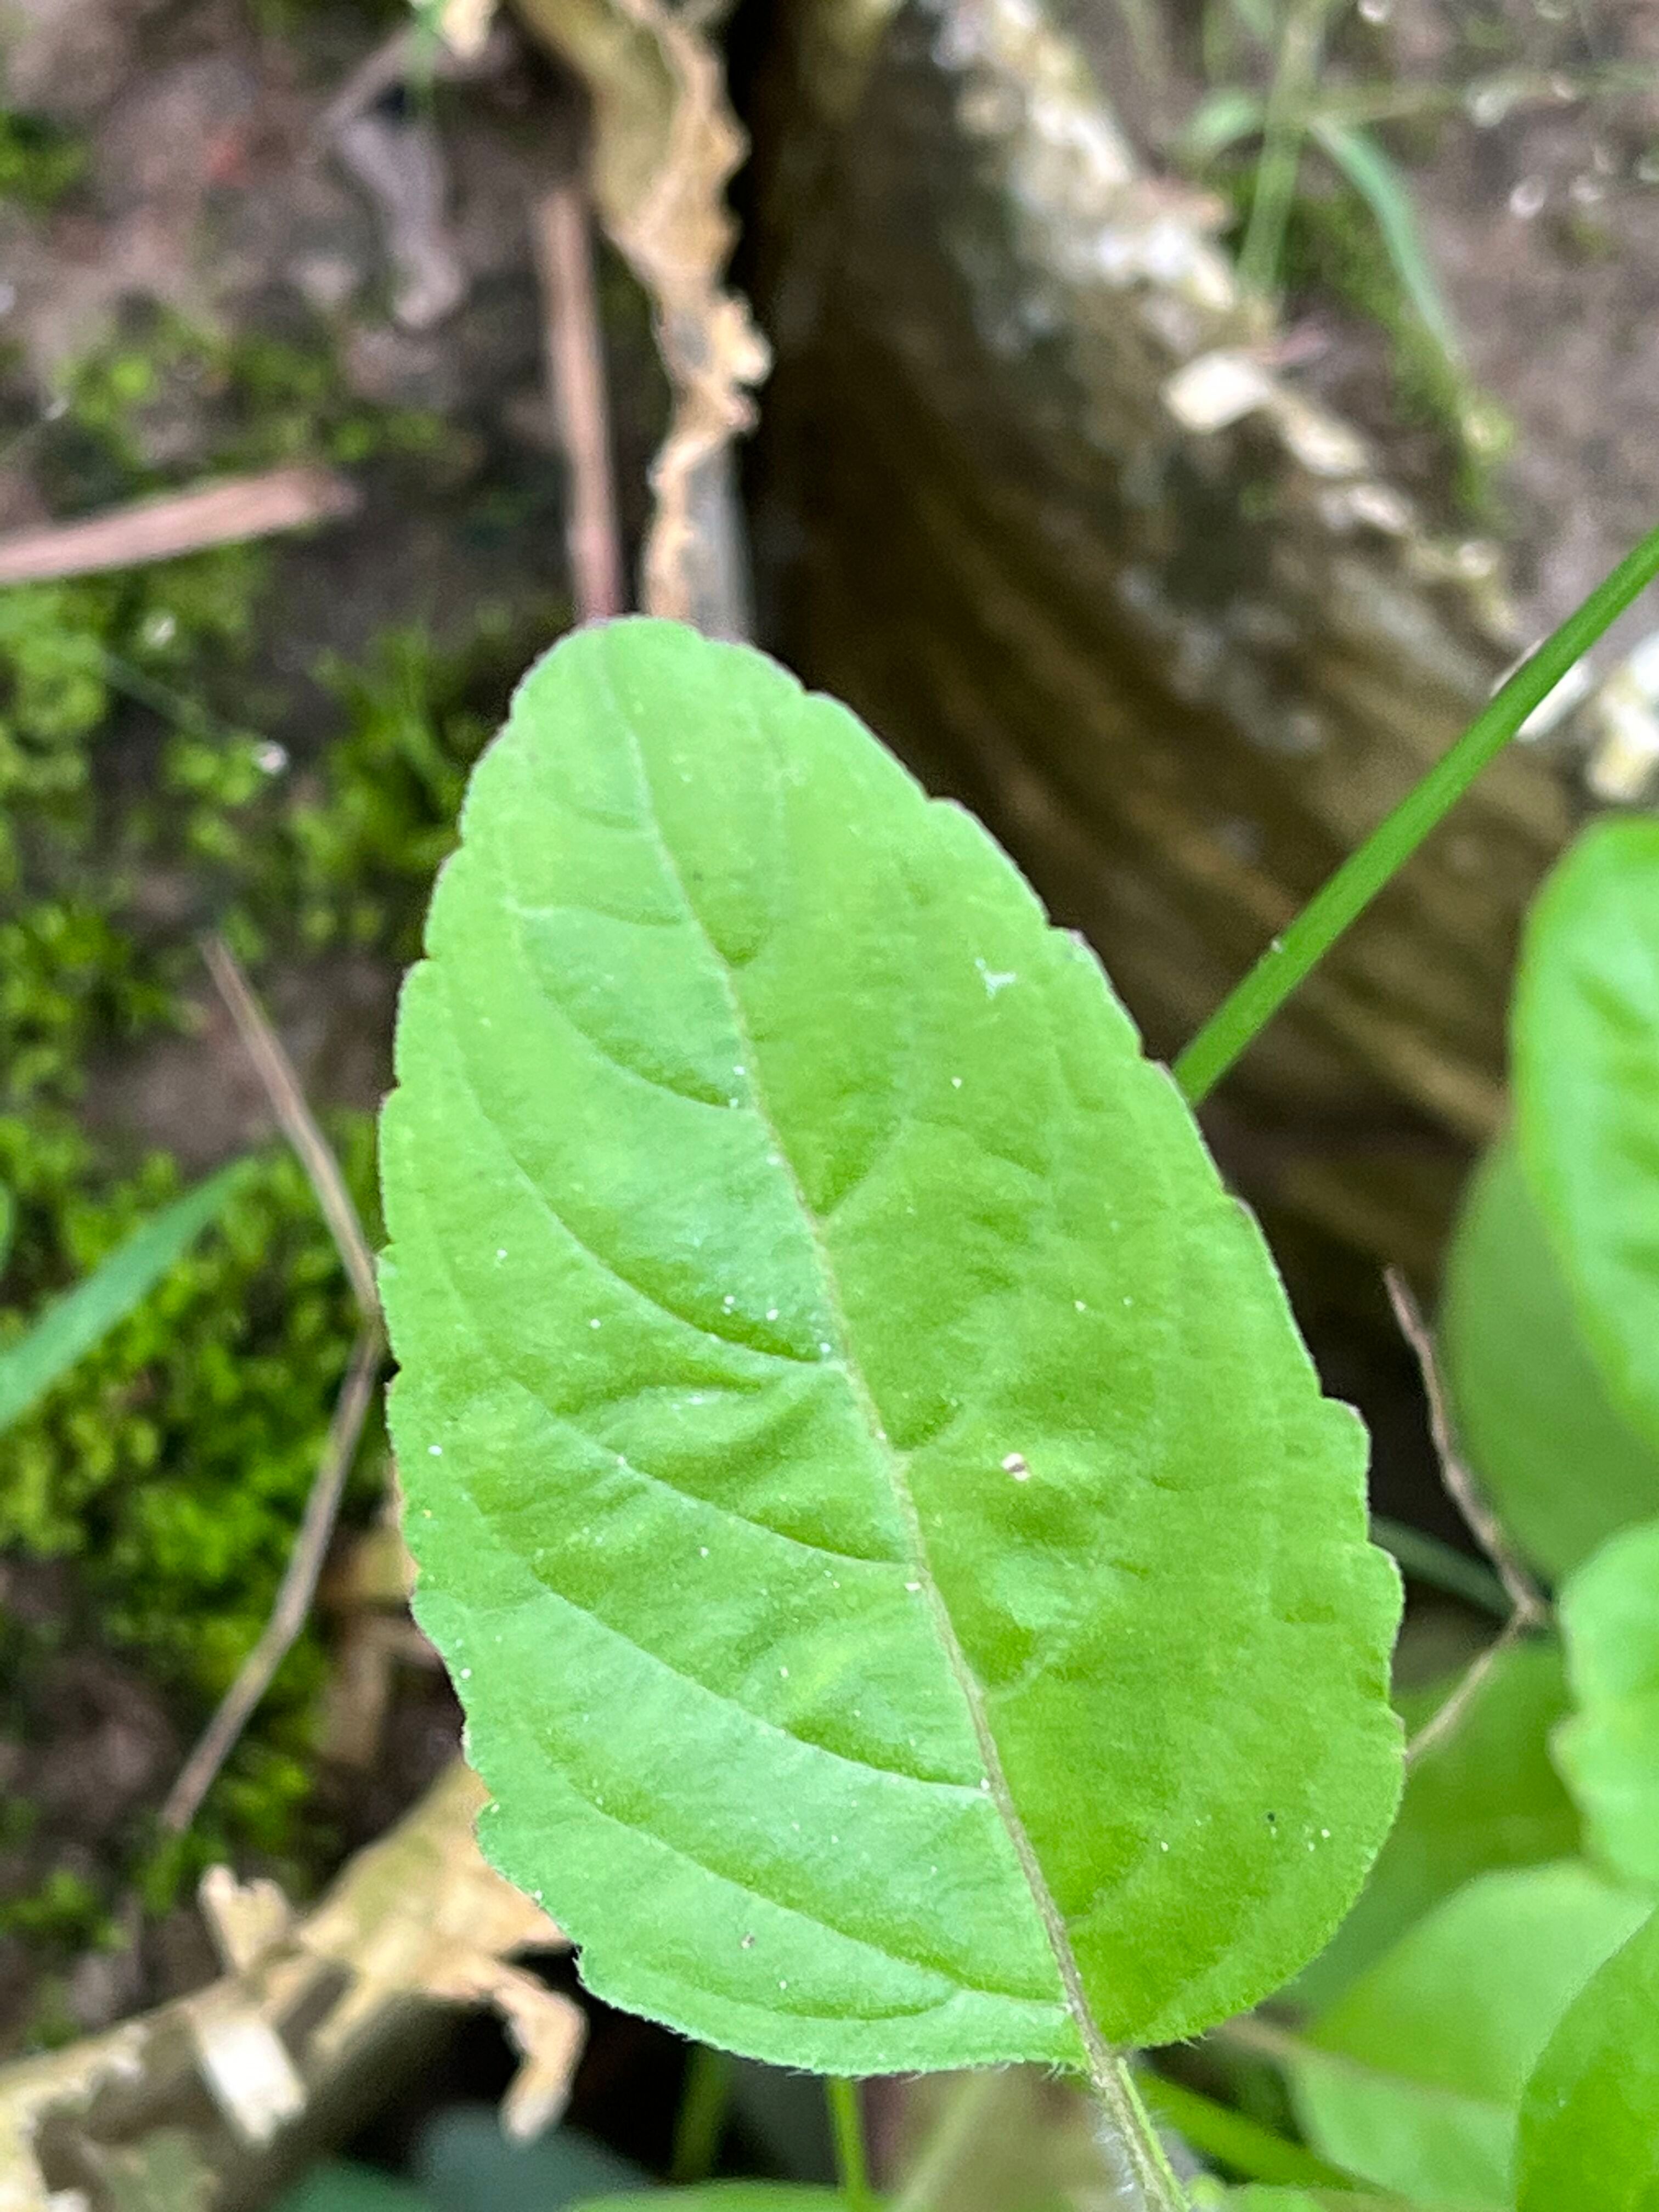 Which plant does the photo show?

tulshi
